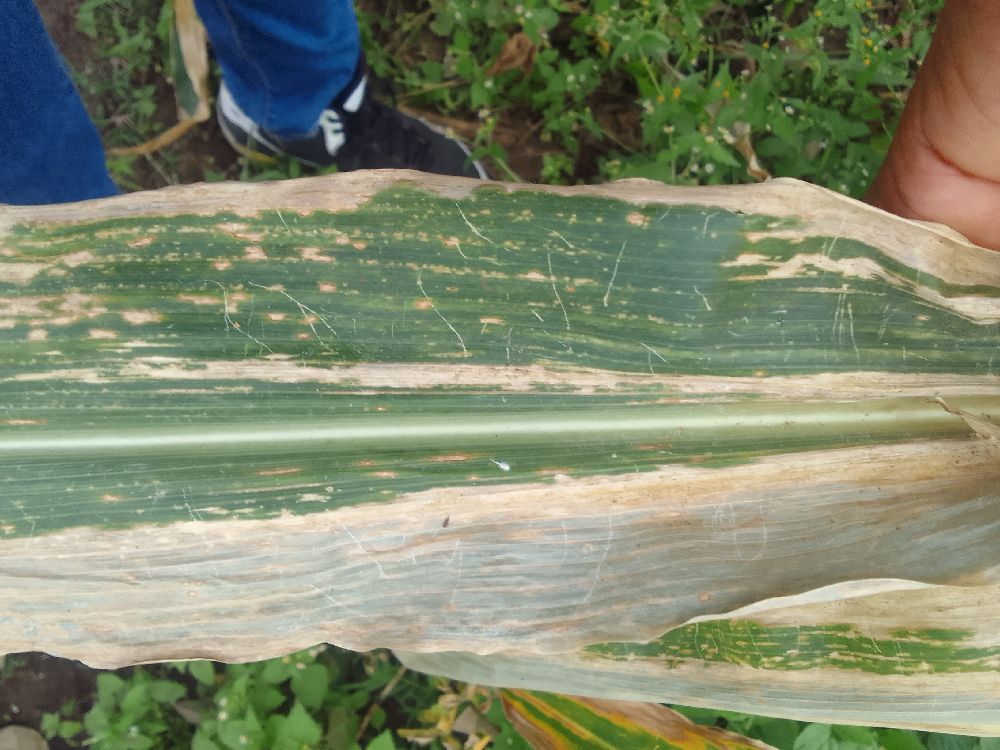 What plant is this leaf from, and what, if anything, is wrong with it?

maize, maize lethal necrosis
